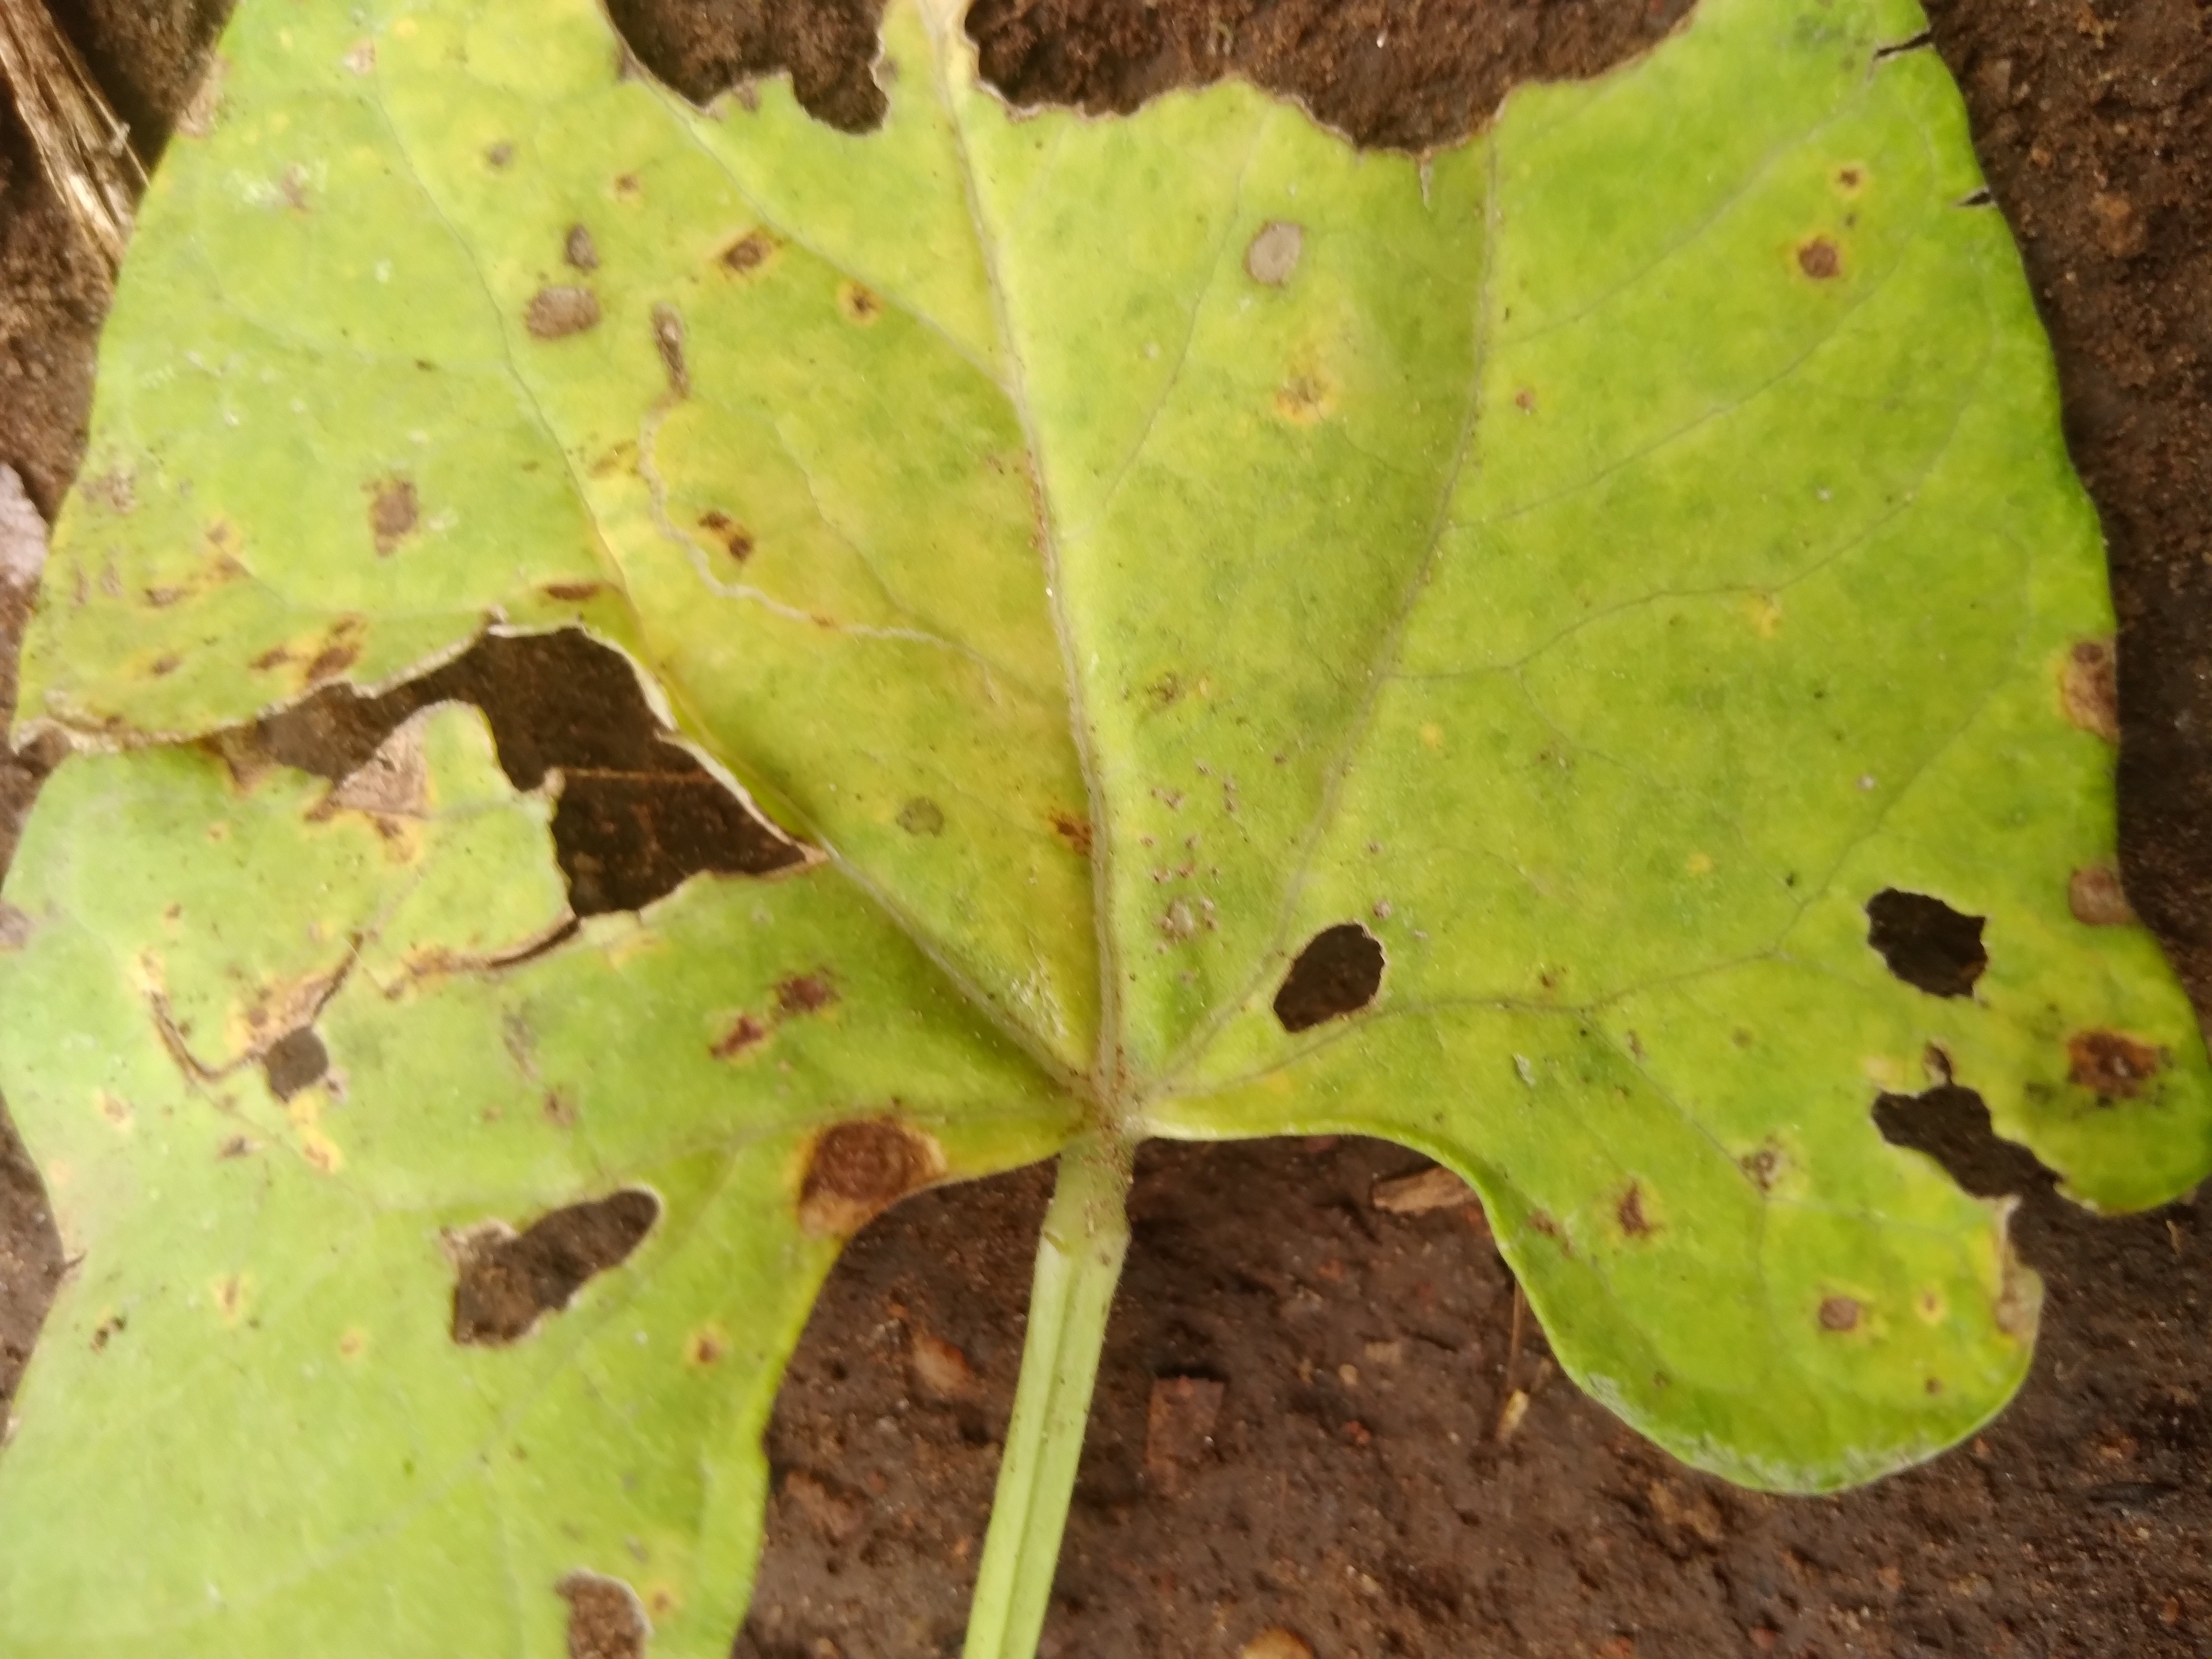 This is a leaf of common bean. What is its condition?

rust
